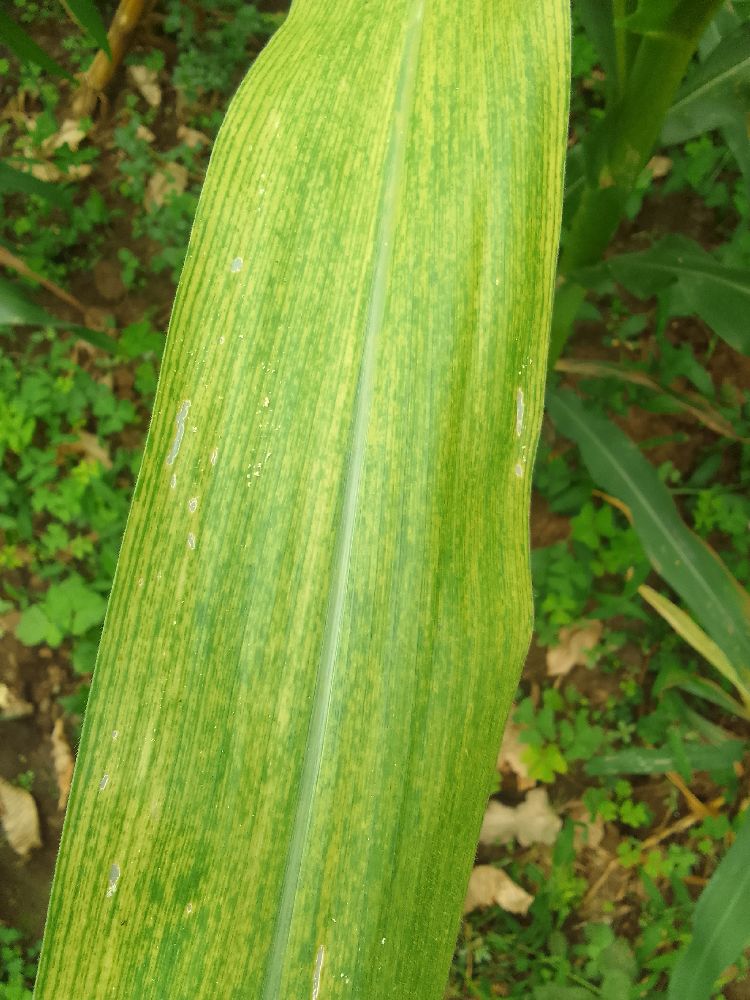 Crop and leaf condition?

maize, maize lethal necrosis
